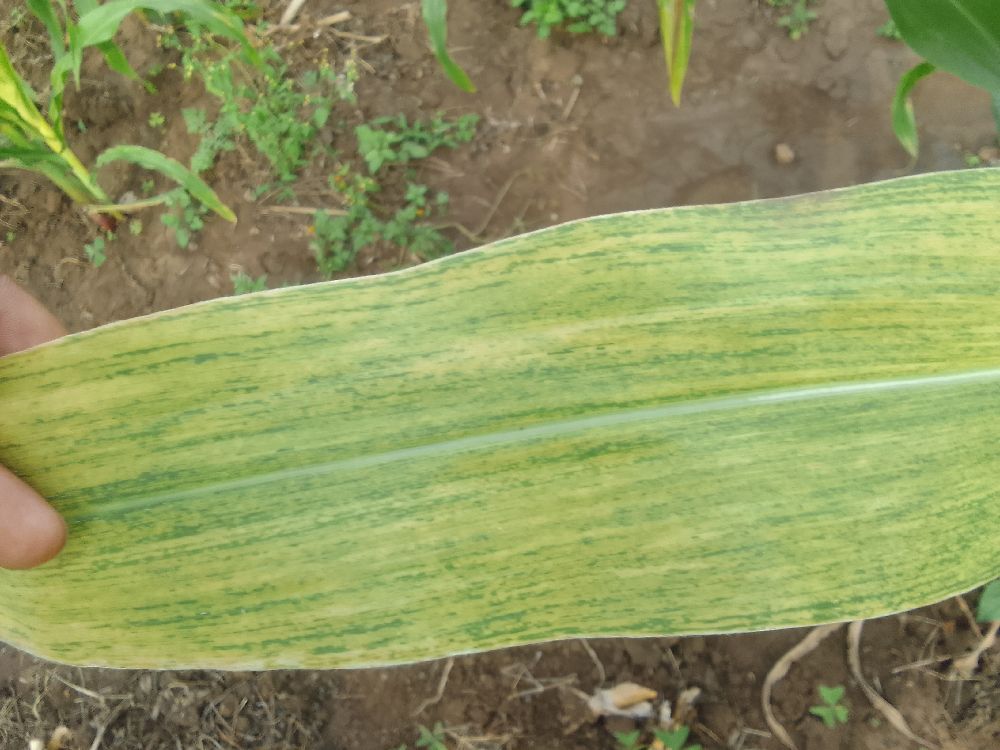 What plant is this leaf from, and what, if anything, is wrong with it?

maize, maize lethal necrosis
